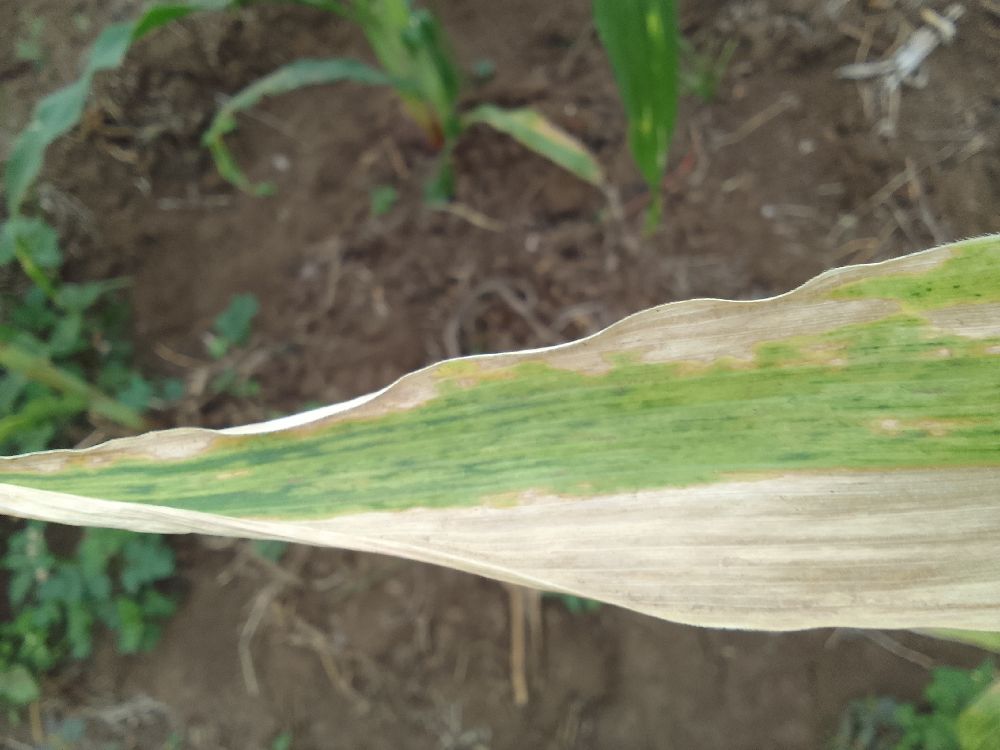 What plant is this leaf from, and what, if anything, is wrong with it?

maize, maize lethal necrosis
